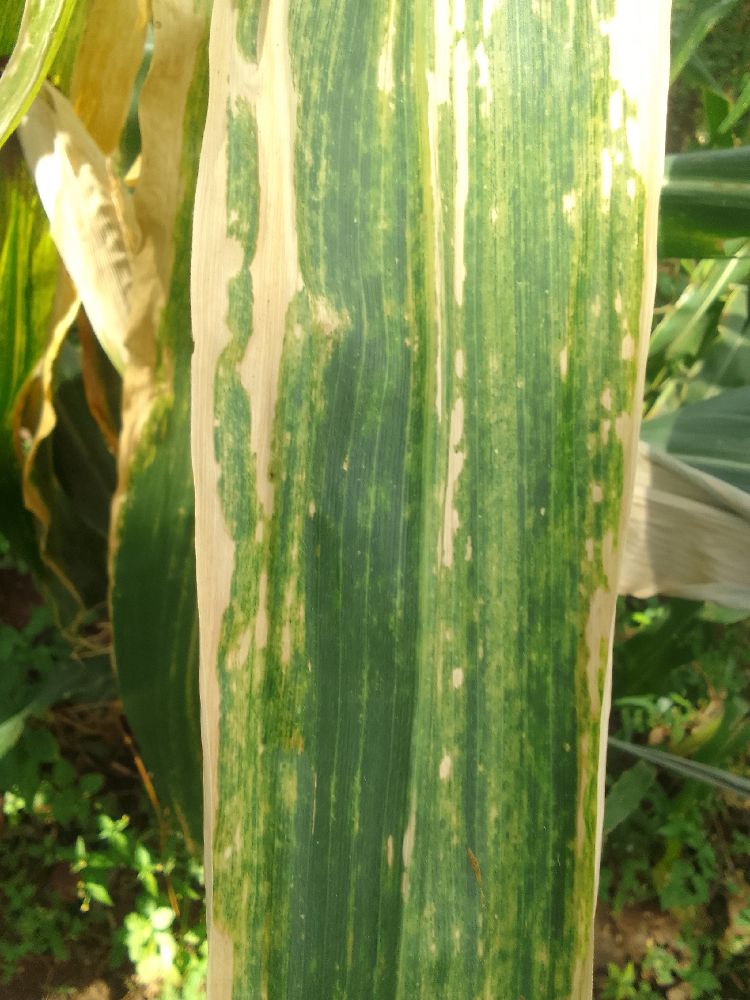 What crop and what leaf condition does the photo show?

maize, maize lethal necrosis
